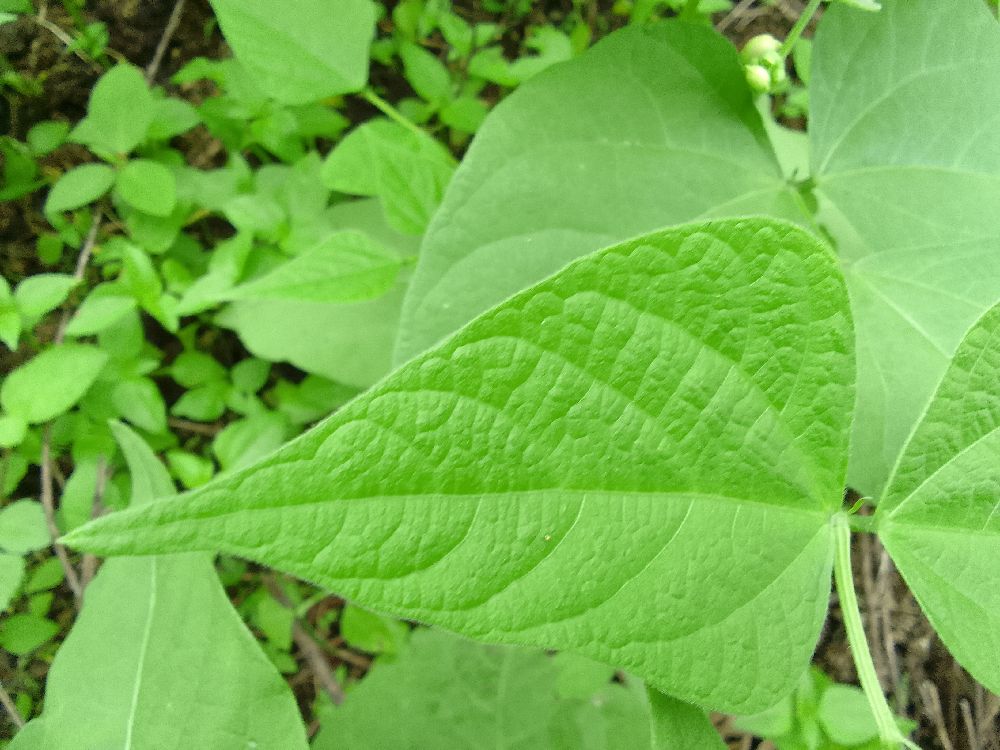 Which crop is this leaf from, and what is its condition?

common bean, healthy
